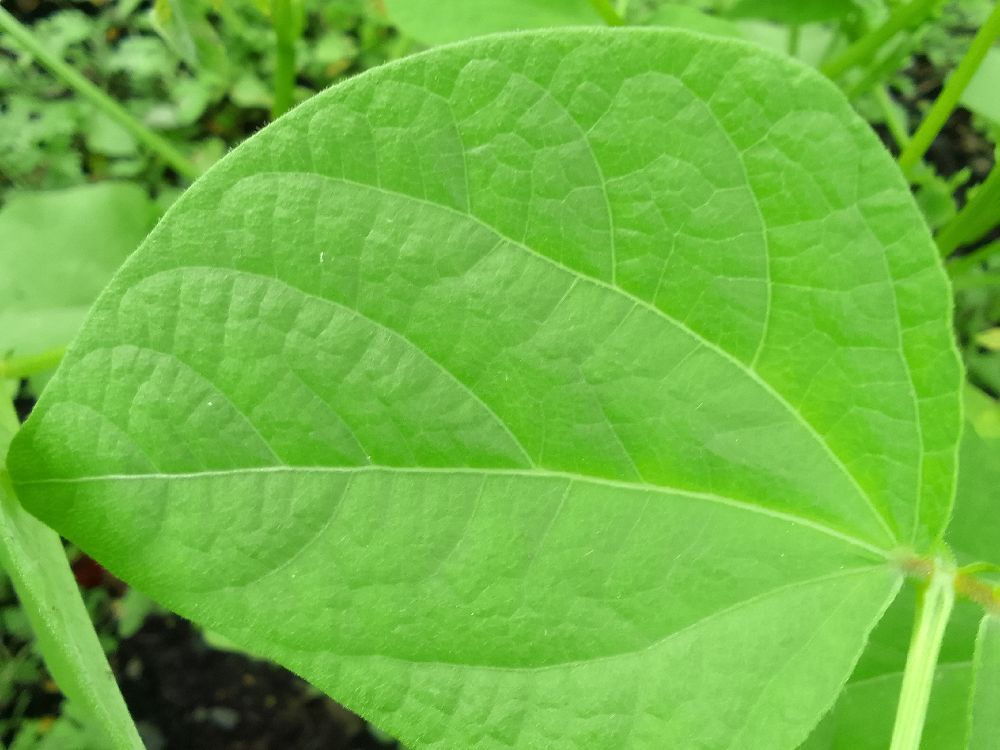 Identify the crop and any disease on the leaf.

common bean, healthy
